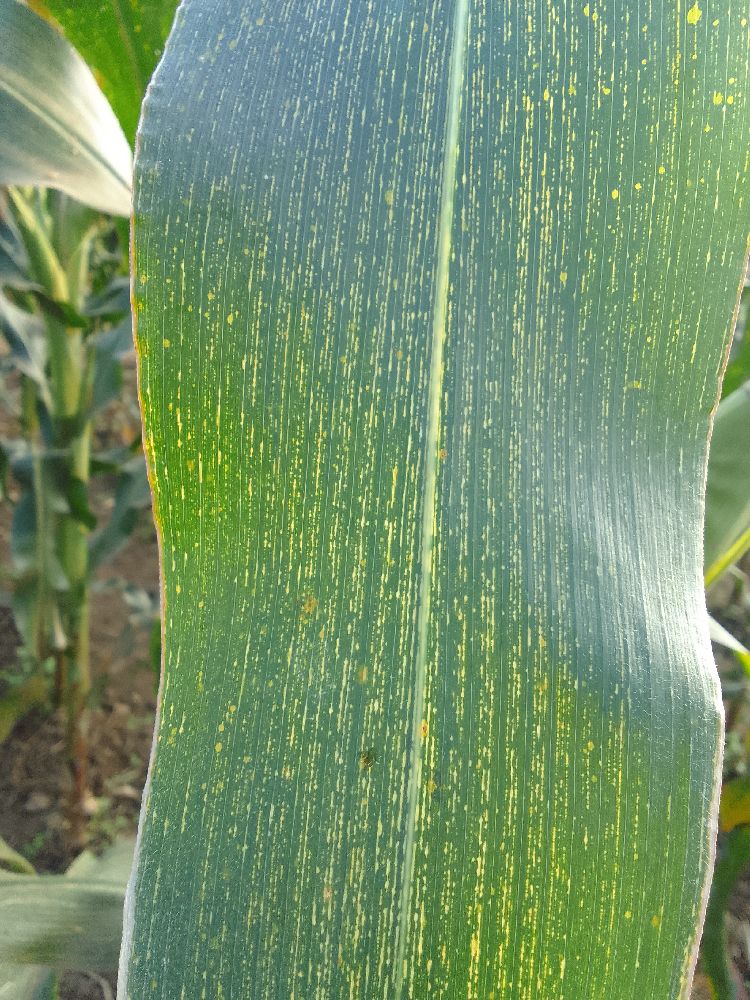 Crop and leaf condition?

maize, maize streak virus
